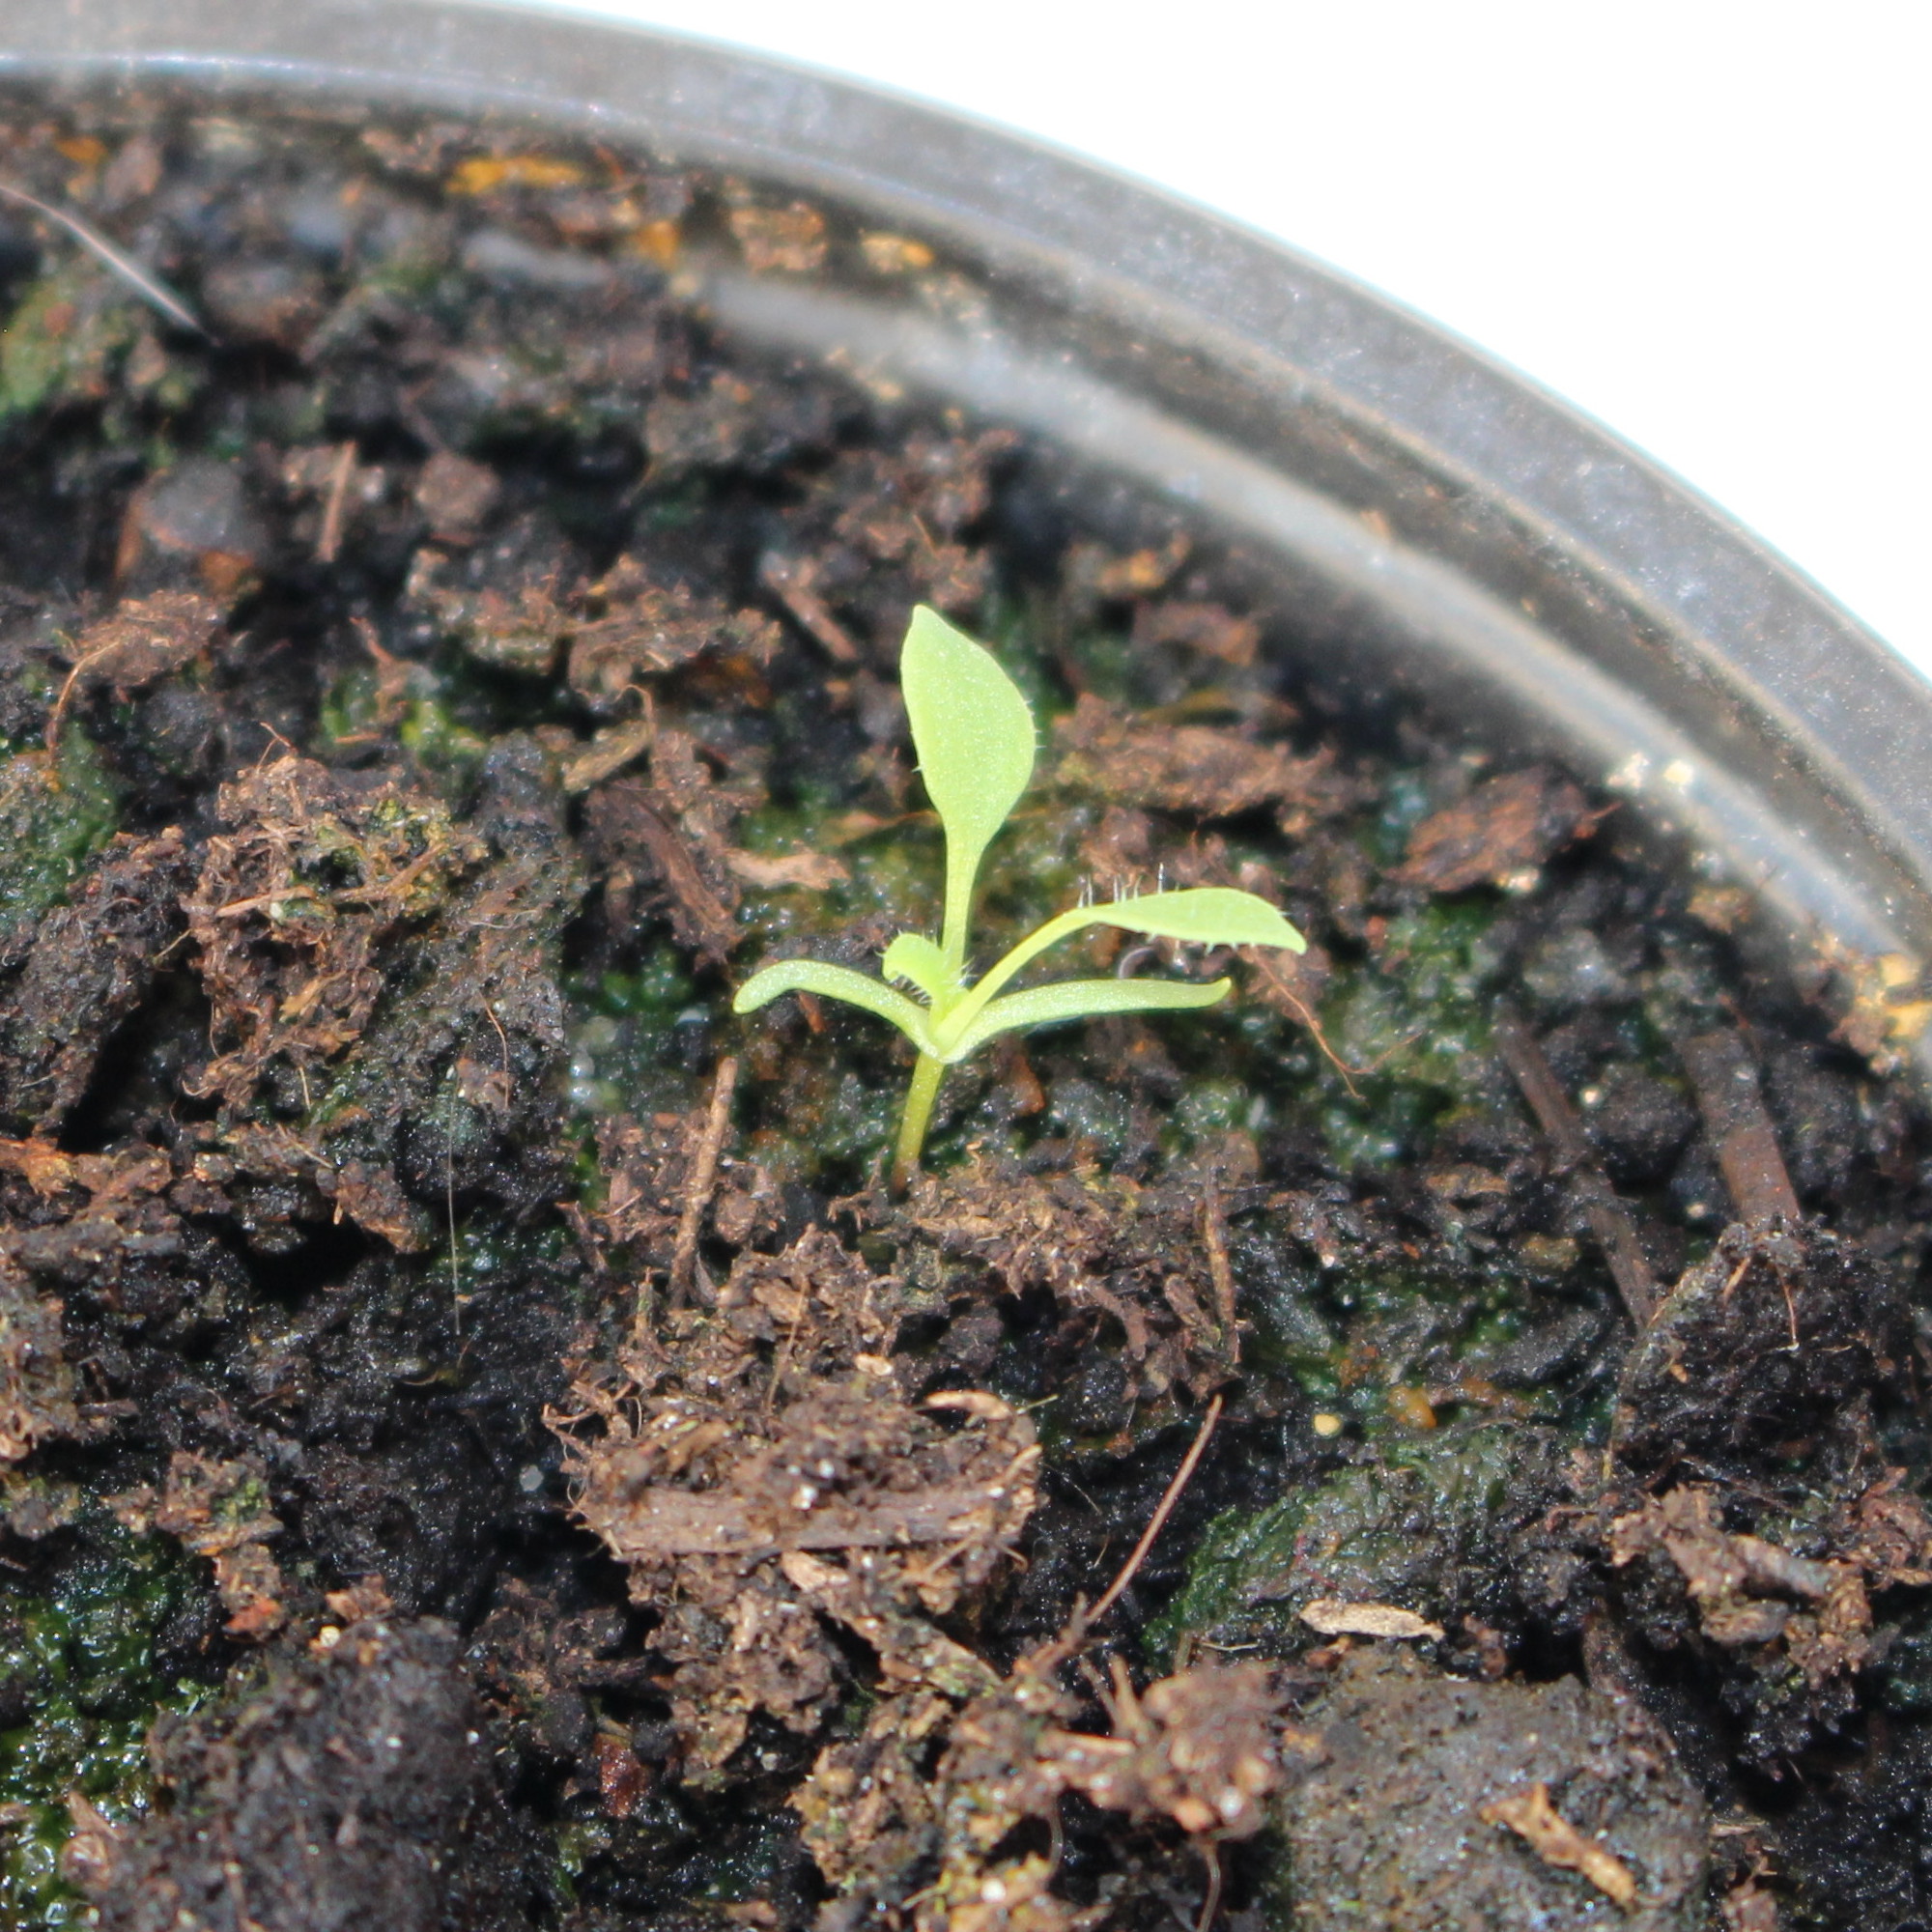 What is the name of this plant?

Papaver rhoeas
